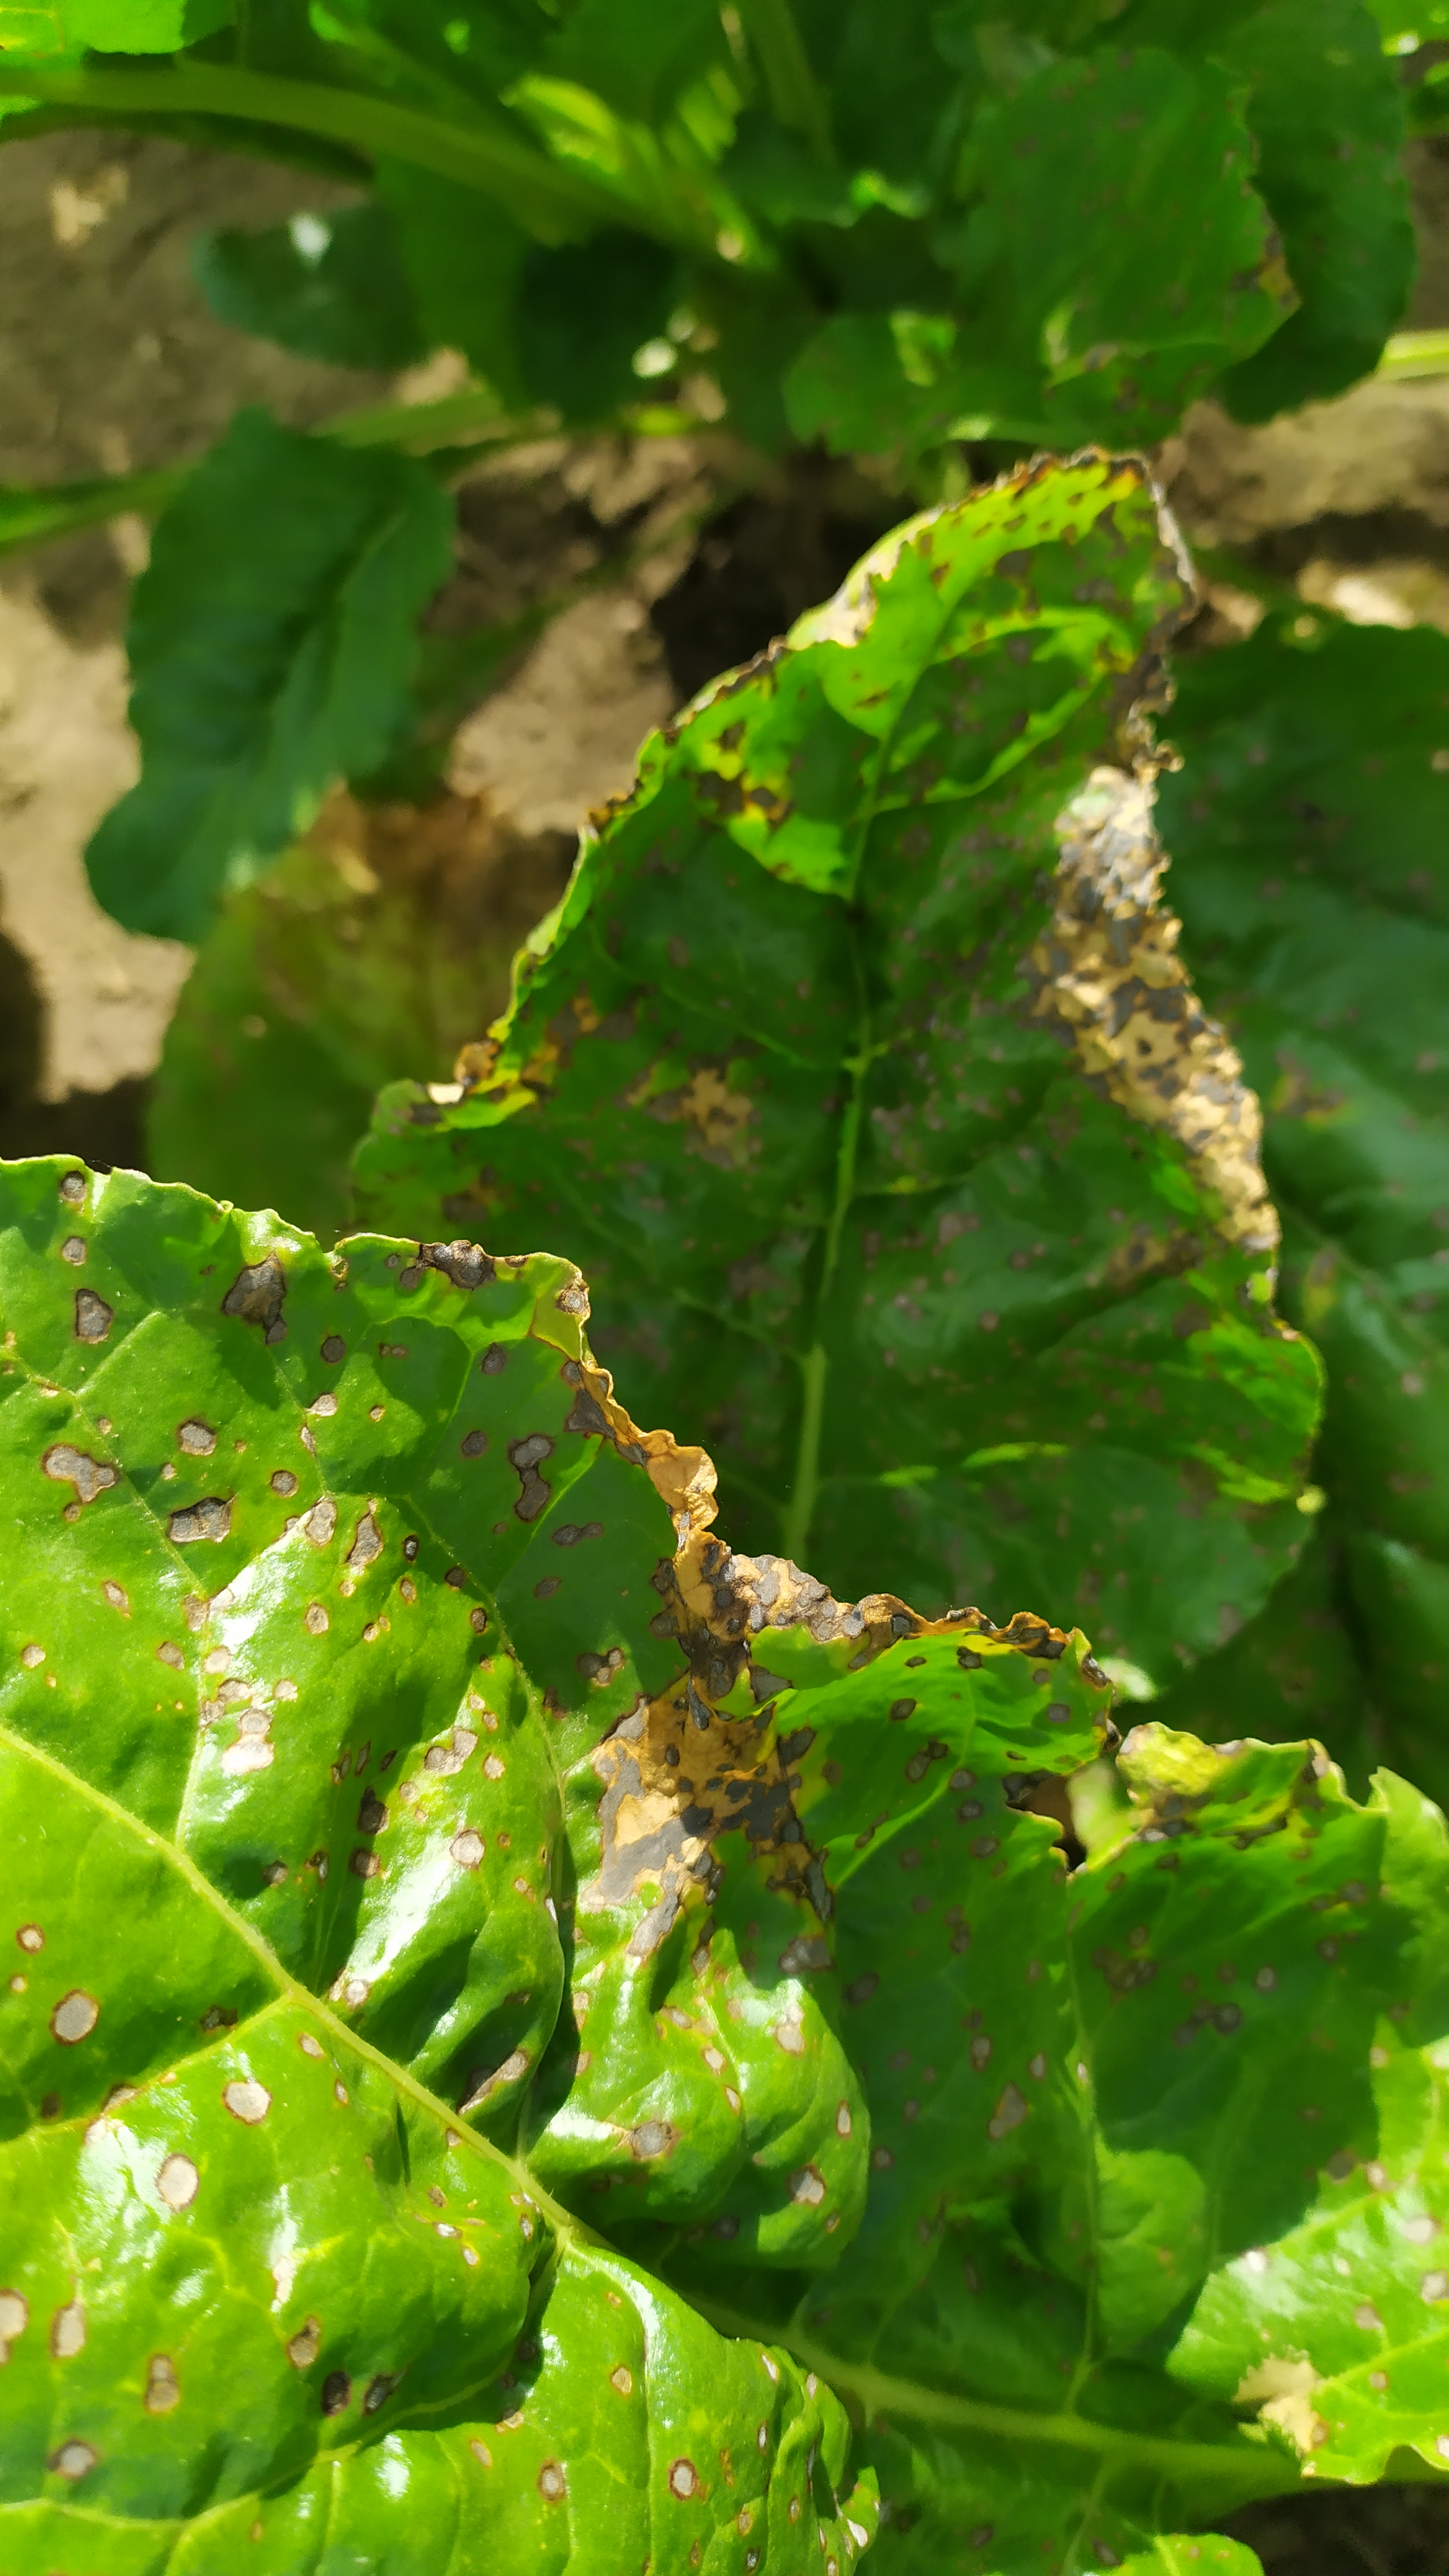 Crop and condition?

beet, cercospora
